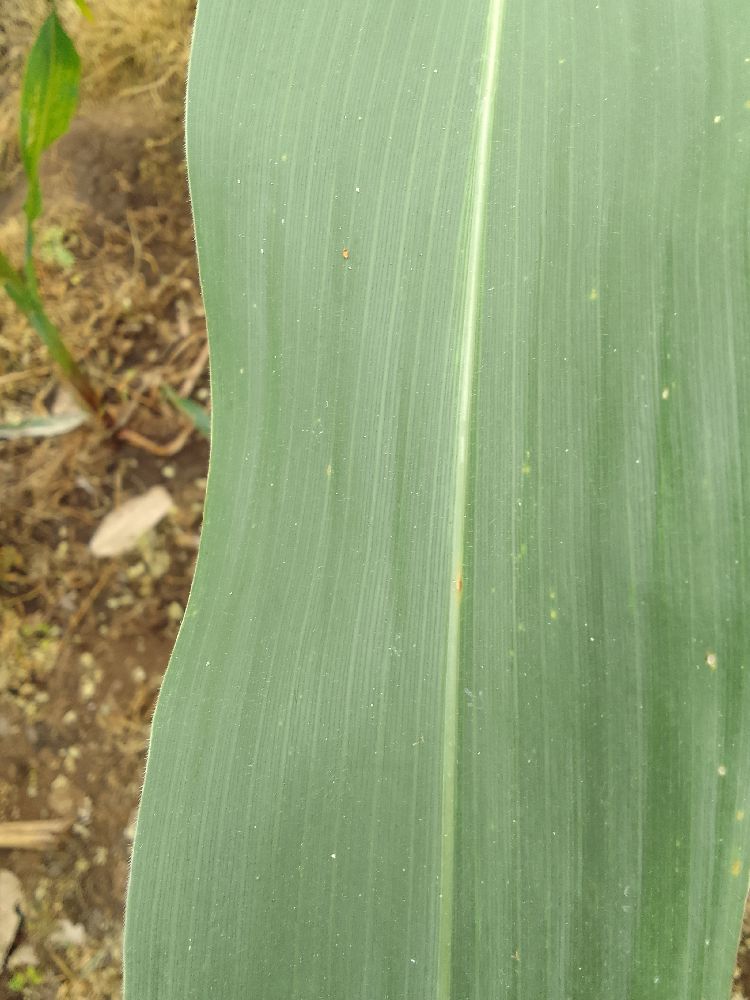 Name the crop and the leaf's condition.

maize, healthy
